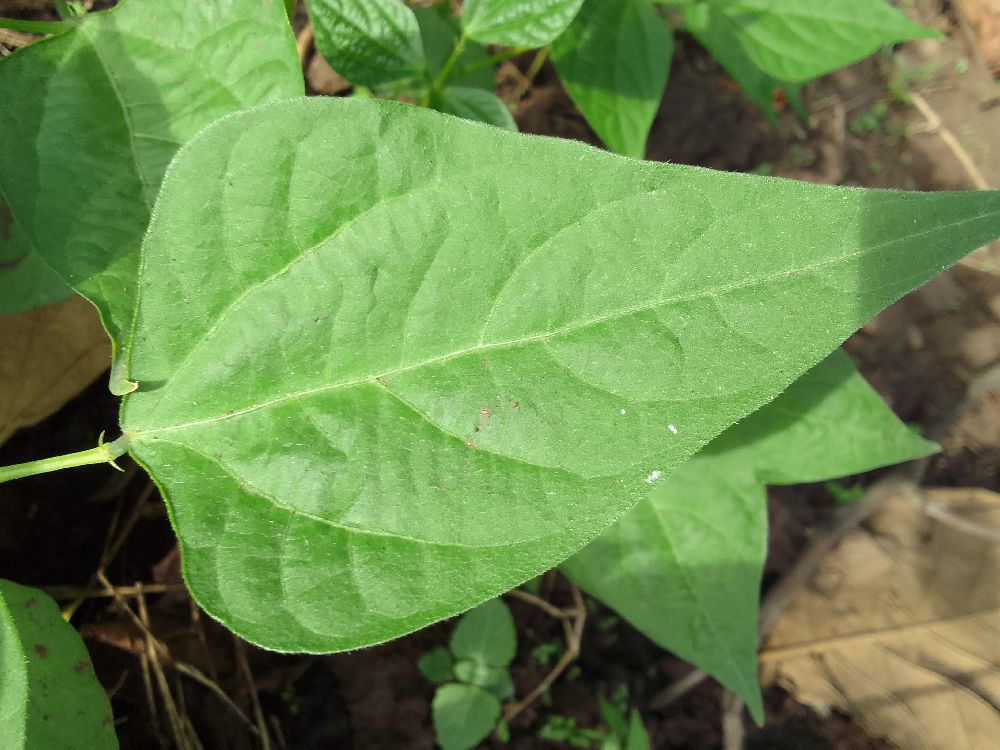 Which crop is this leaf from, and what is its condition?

common bean, healthy
